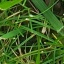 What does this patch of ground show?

grass
